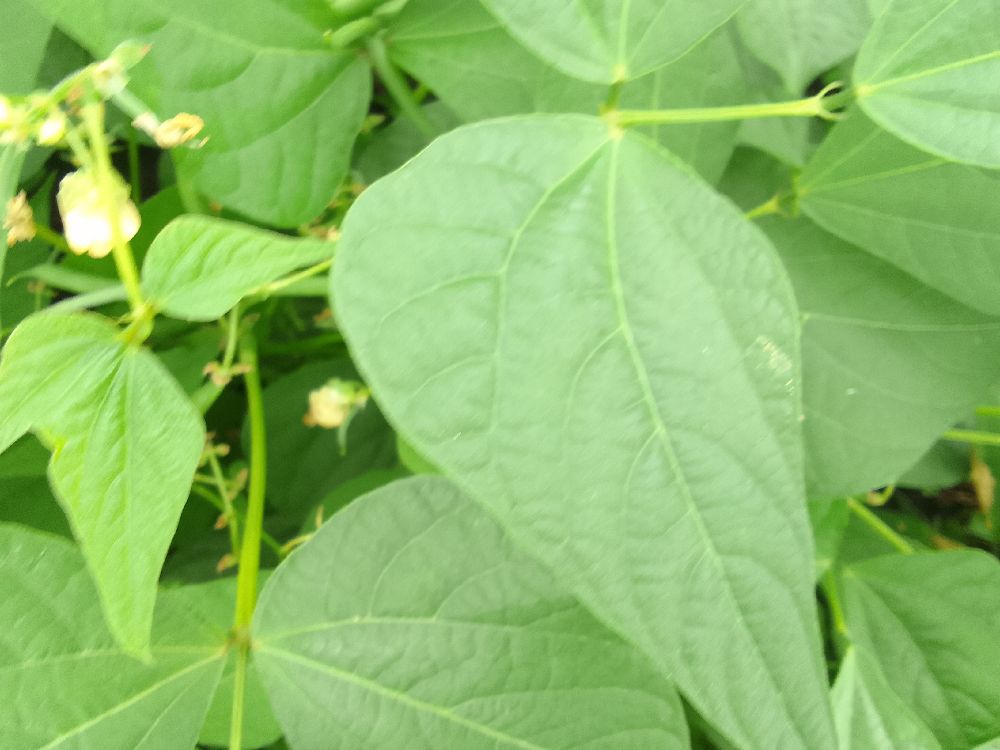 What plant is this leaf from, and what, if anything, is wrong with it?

common bean, healthy
